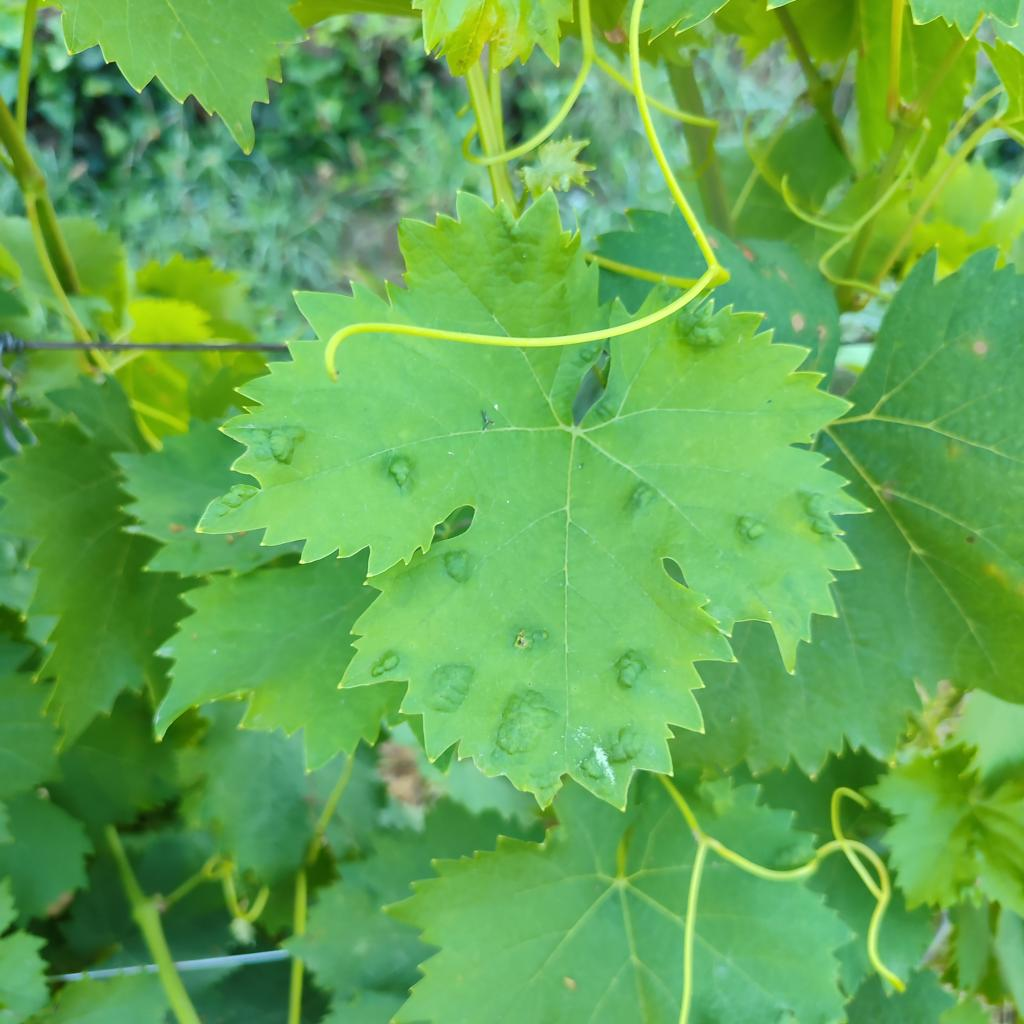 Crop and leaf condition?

grapevine, erineum mite
